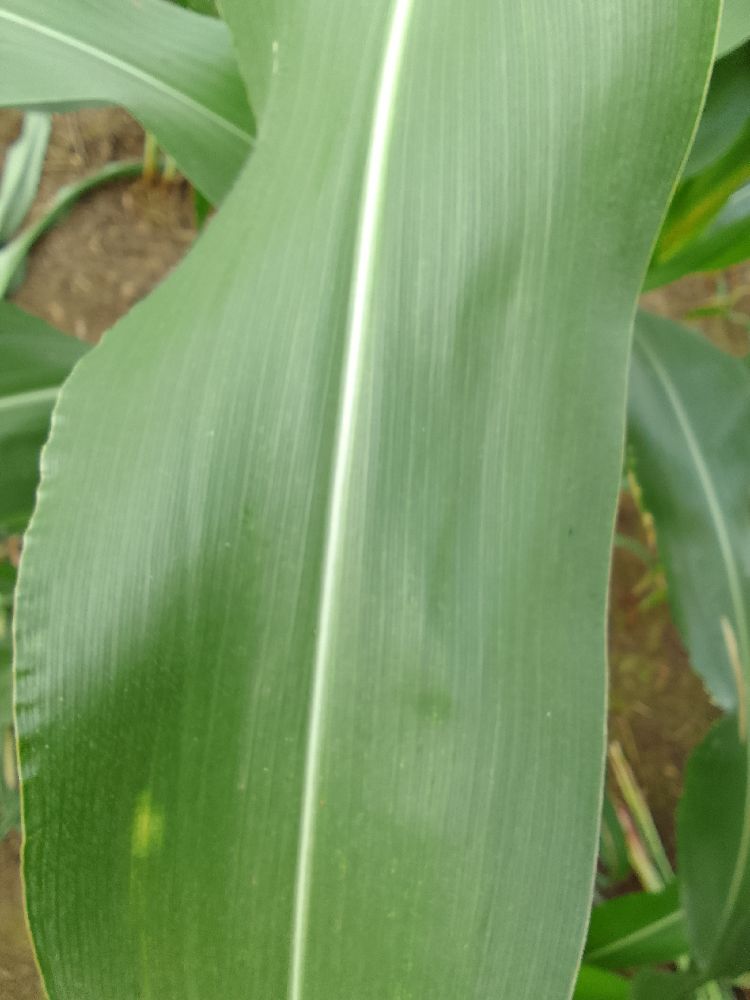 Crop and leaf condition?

maize, healthy
